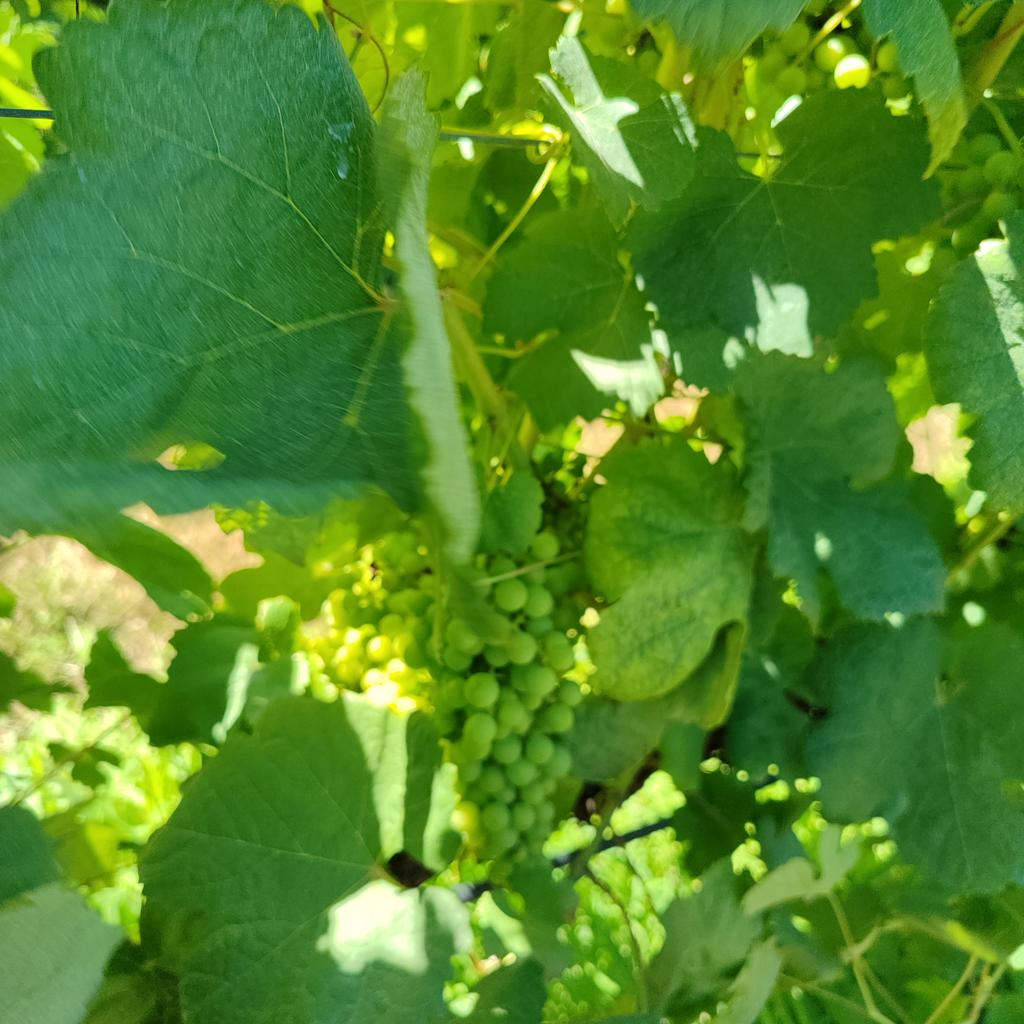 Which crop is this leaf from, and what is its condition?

grapevine, healthy
